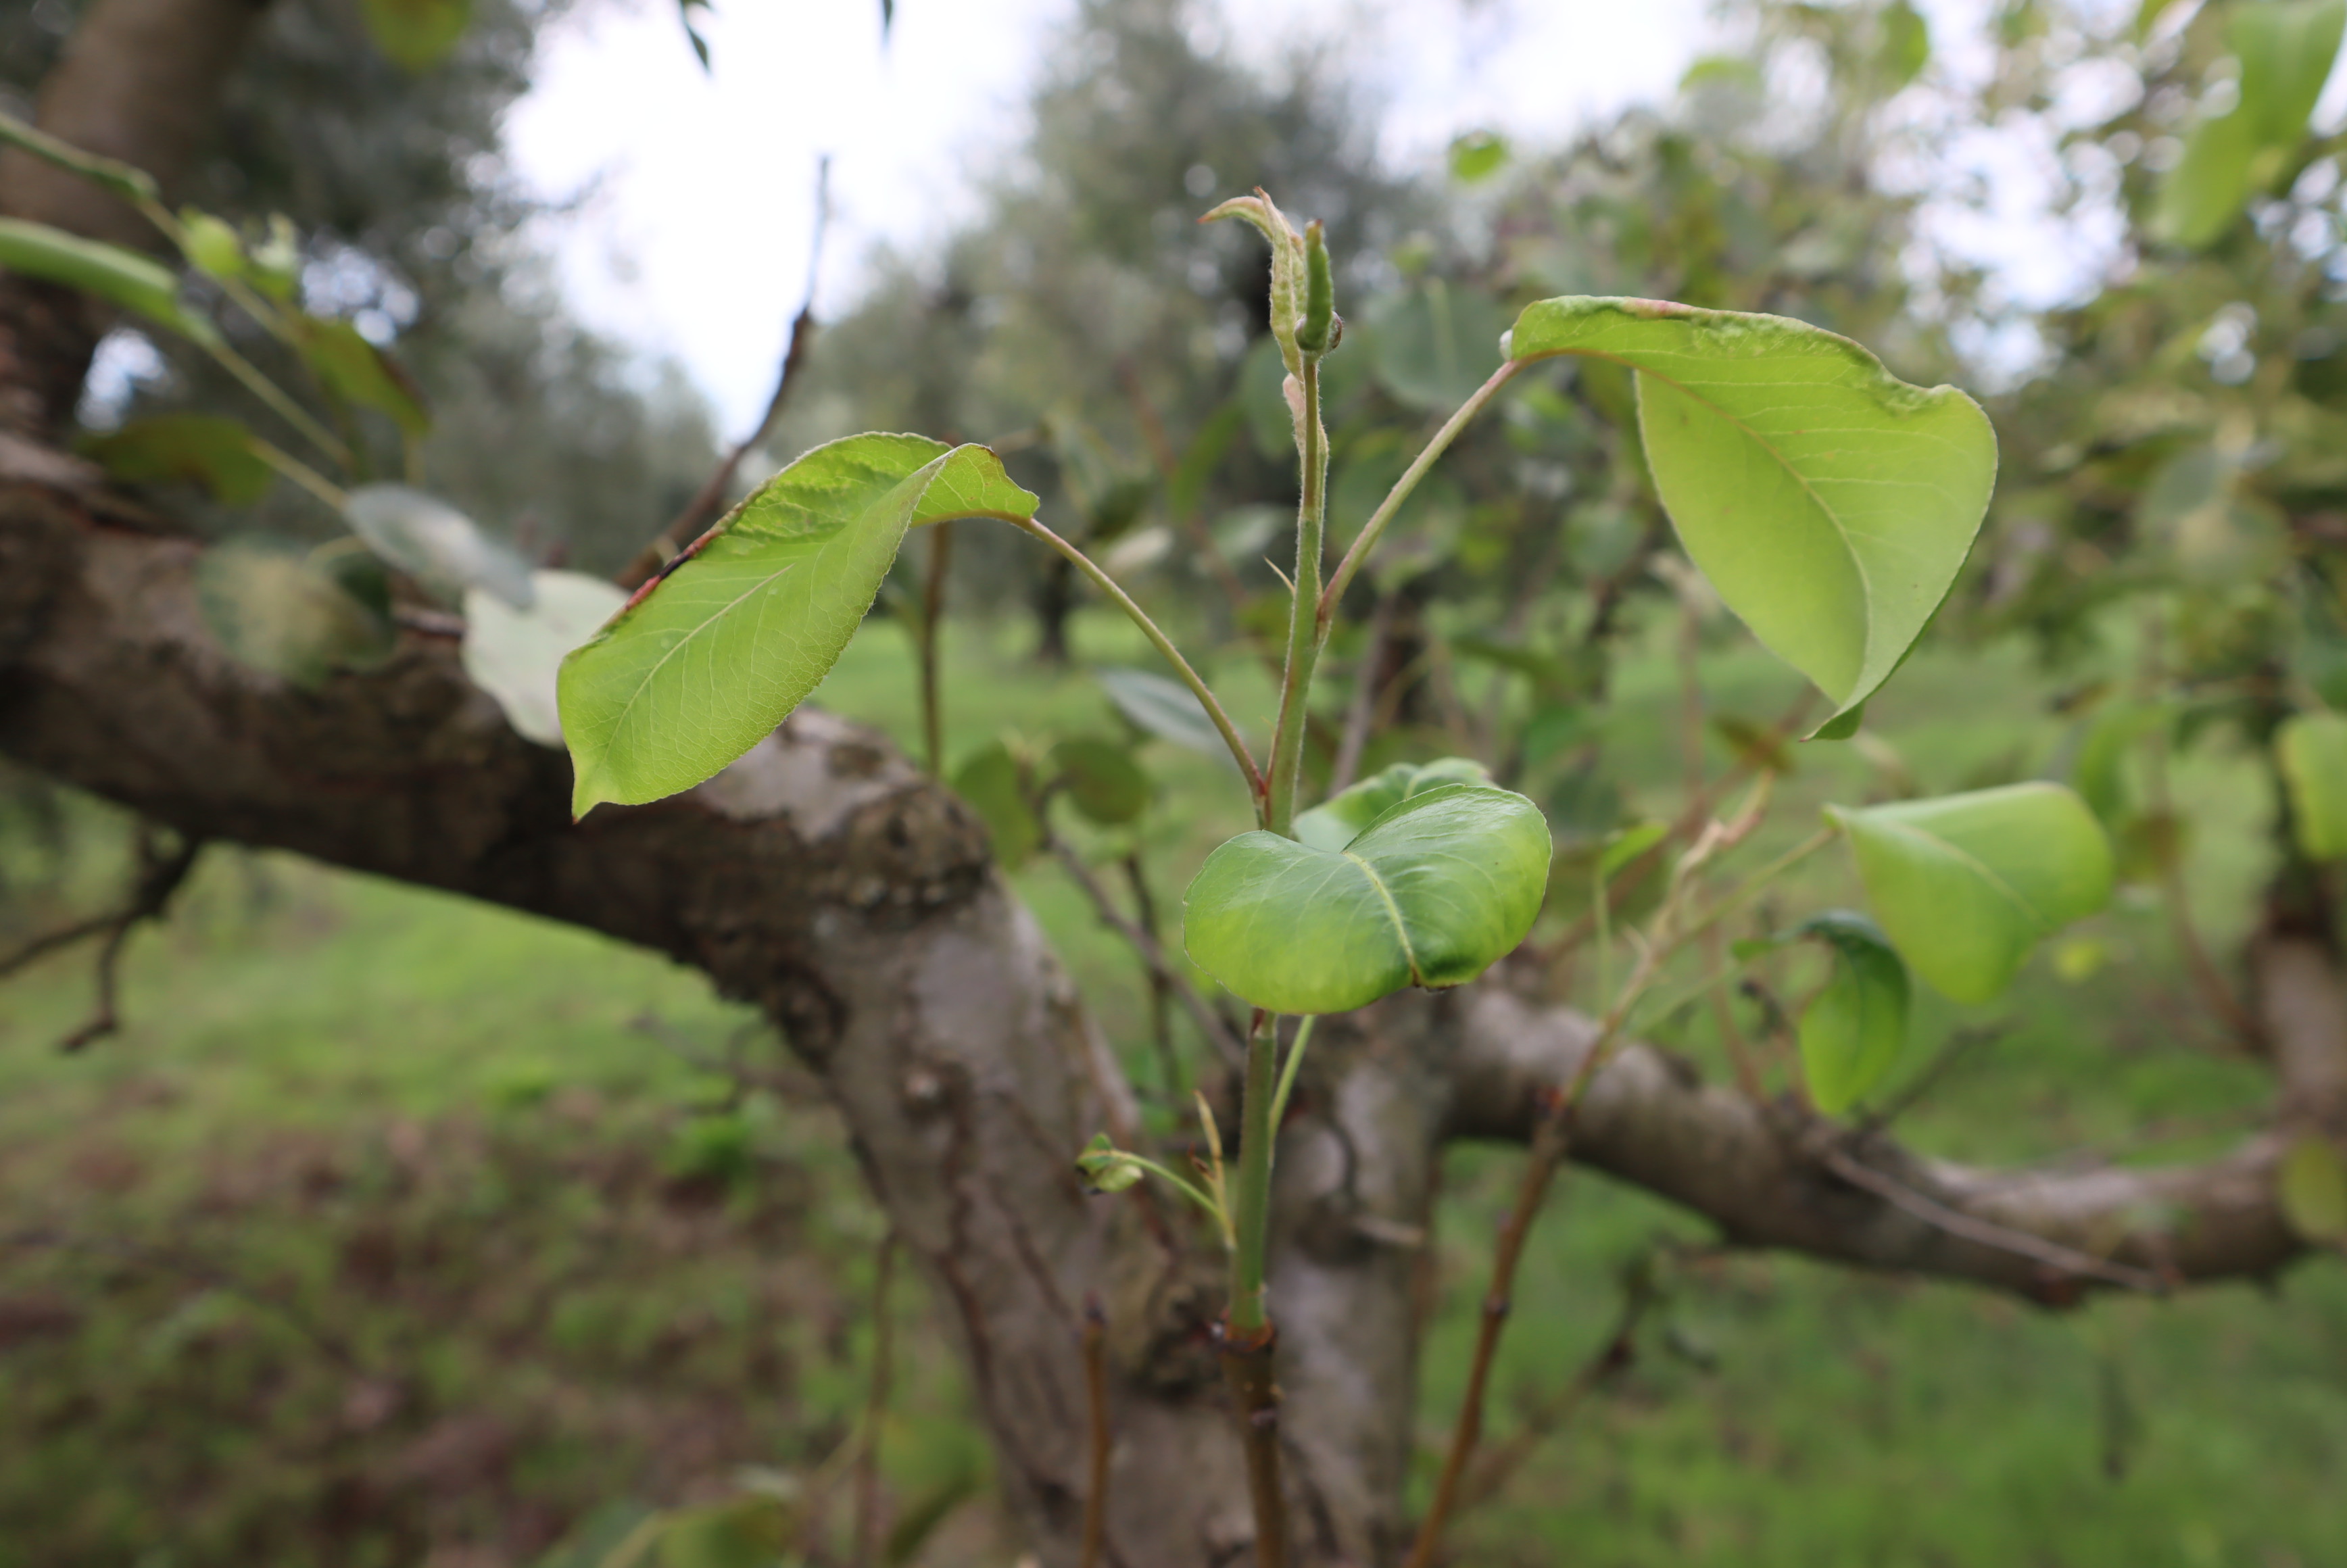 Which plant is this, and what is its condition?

pear, aphids
